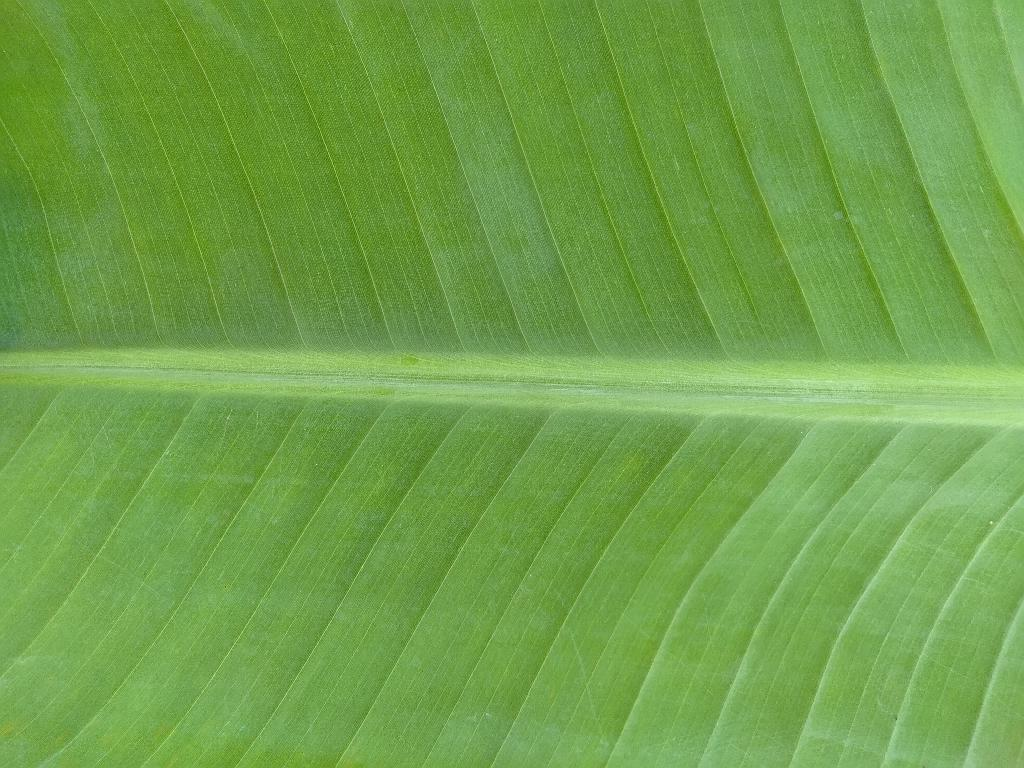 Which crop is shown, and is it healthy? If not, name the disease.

banana, healthy
